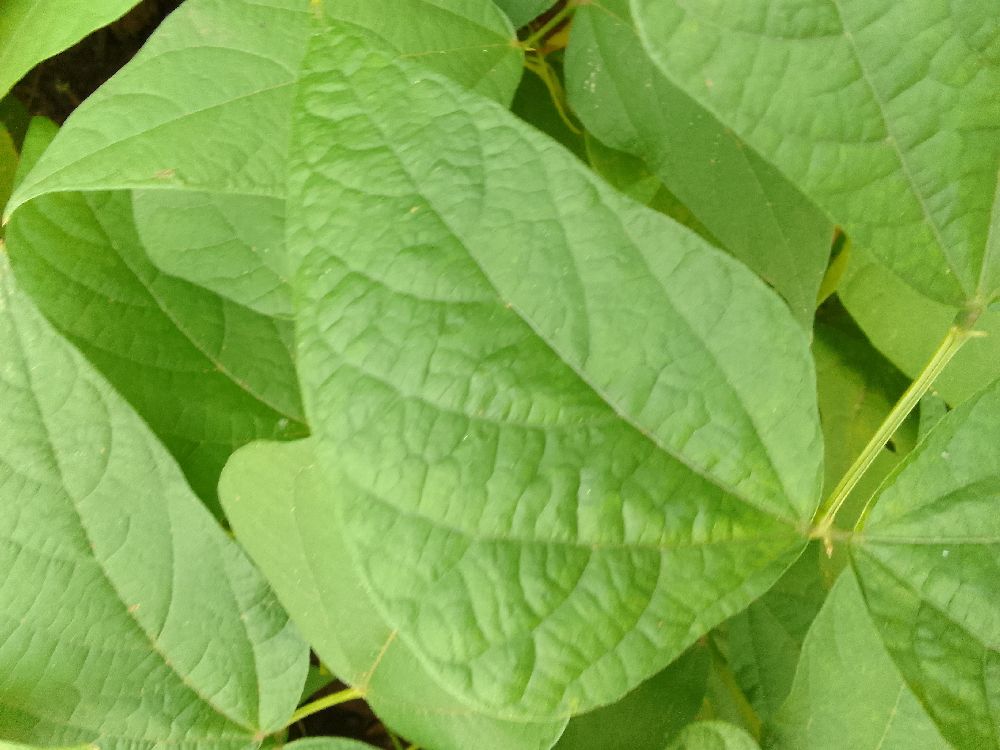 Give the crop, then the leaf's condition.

common bean, healthy
